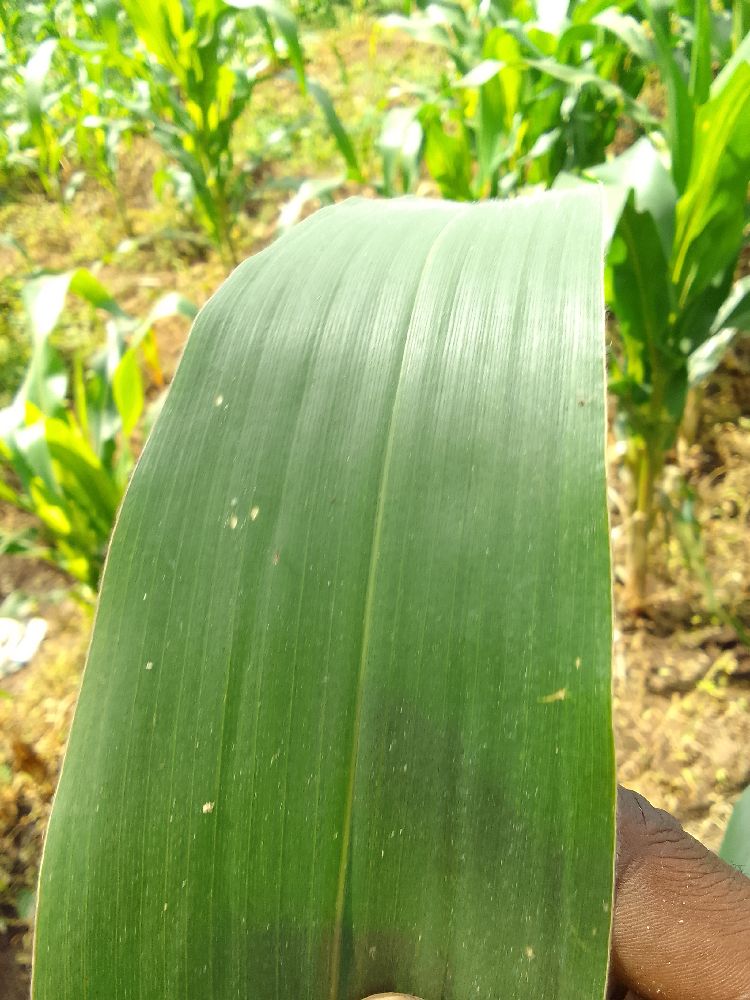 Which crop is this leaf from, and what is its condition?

maize, healthy
